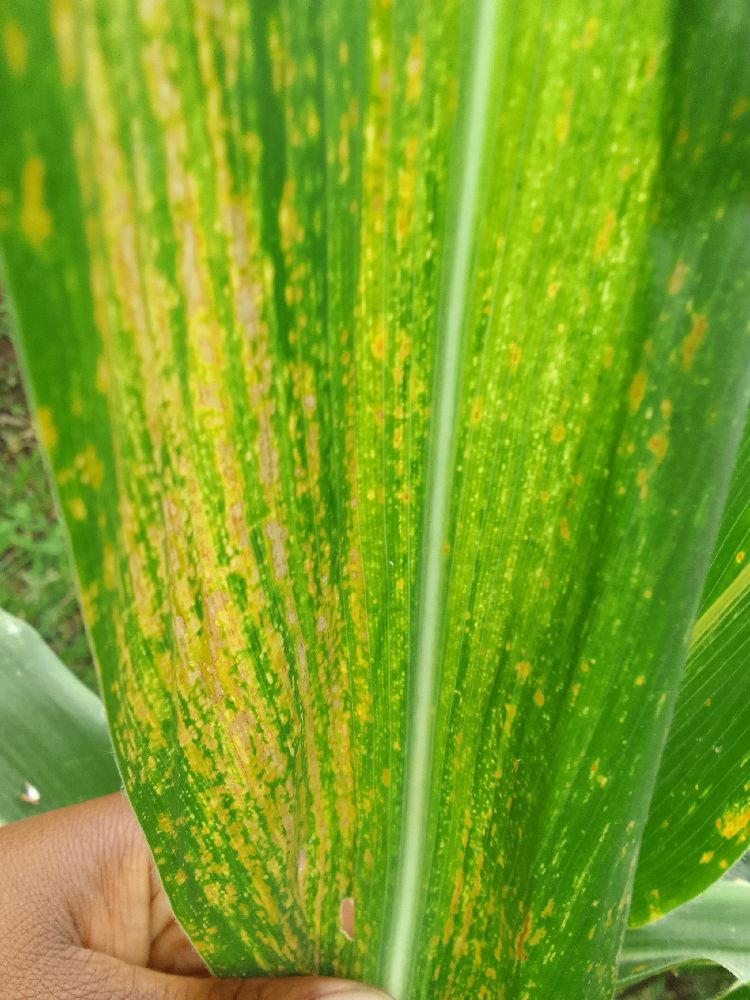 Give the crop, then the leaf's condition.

maize, maize lethal necrosis
